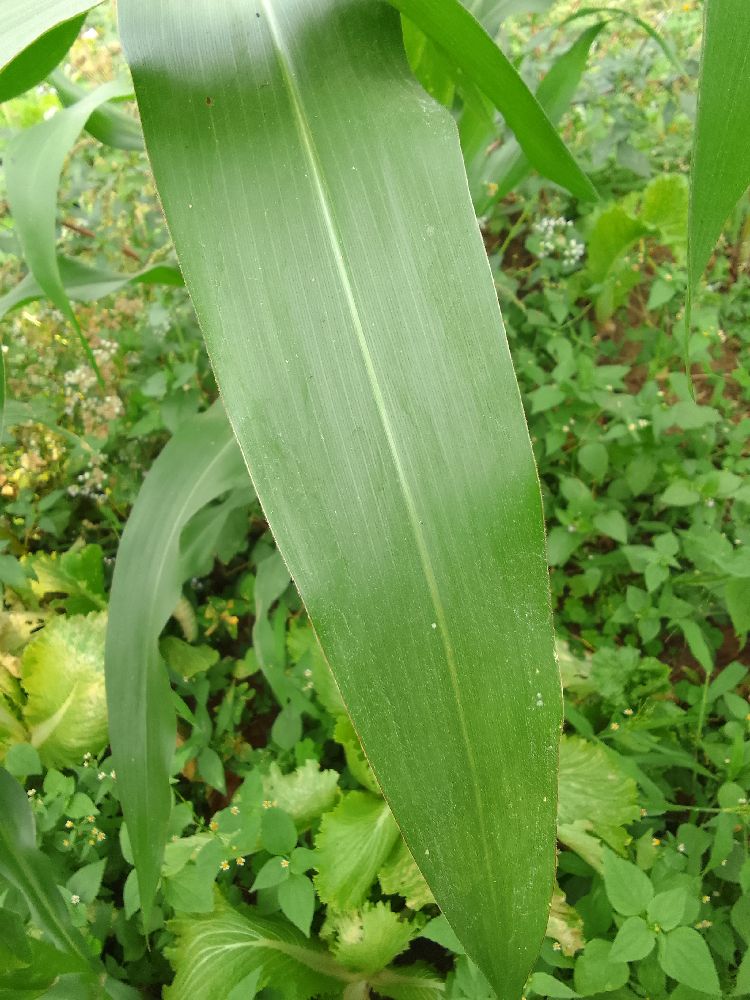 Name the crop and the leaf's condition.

maize, healthy
